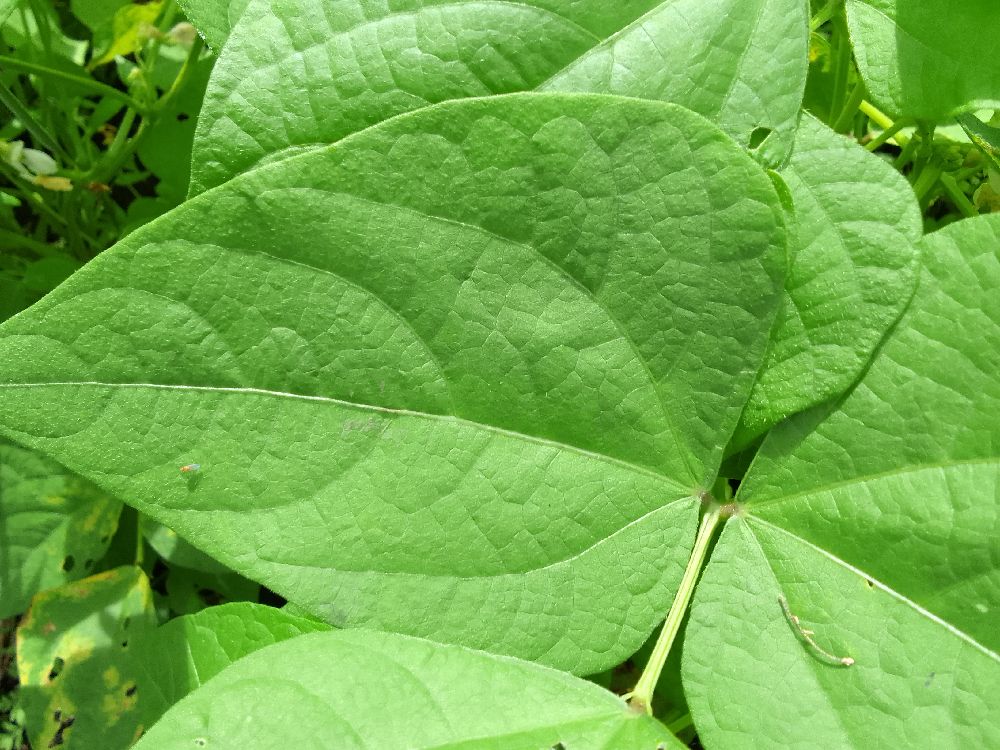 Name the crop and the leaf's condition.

common bean, healthy
